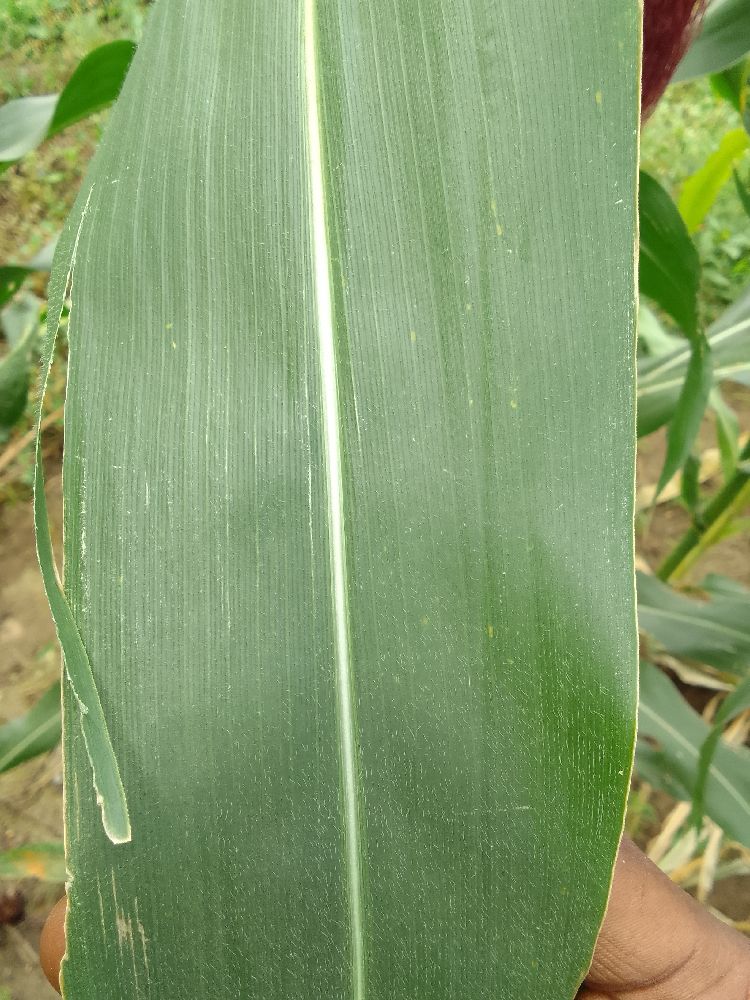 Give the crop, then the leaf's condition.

maize, healthy
